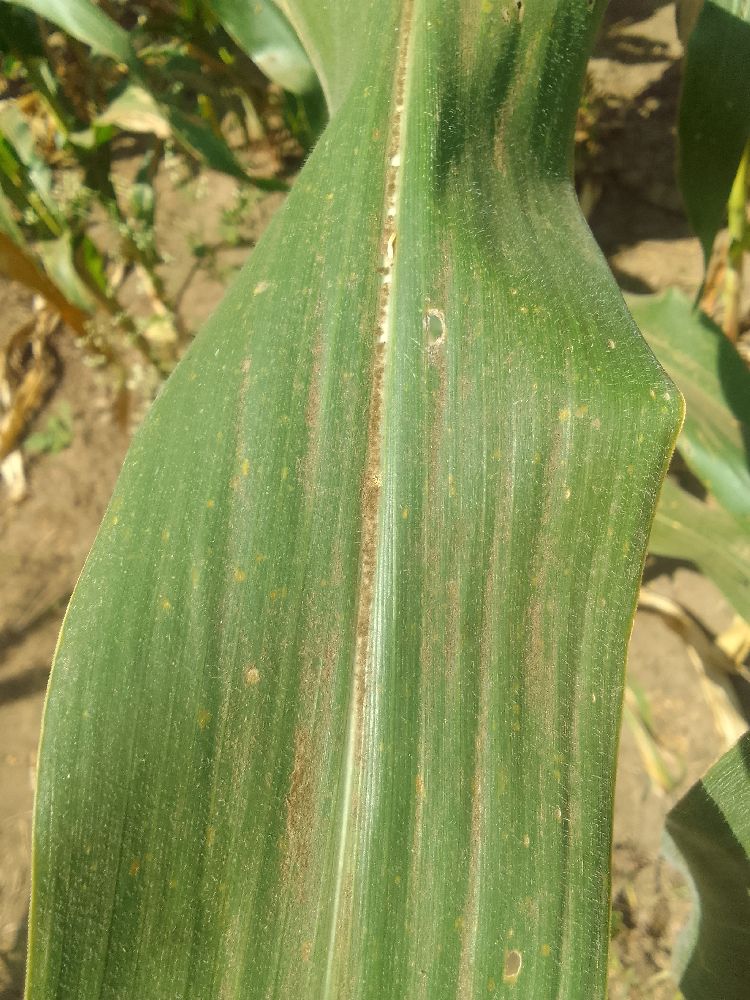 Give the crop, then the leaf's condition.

maize, healthy
